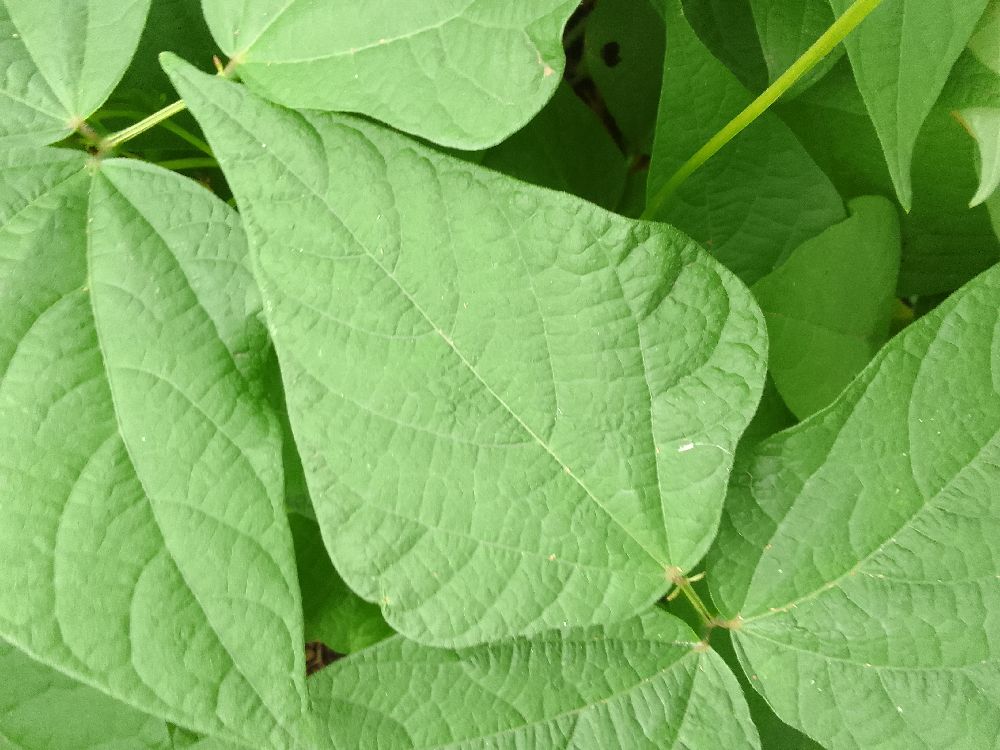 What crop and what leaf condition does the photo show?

common bean, healthy
